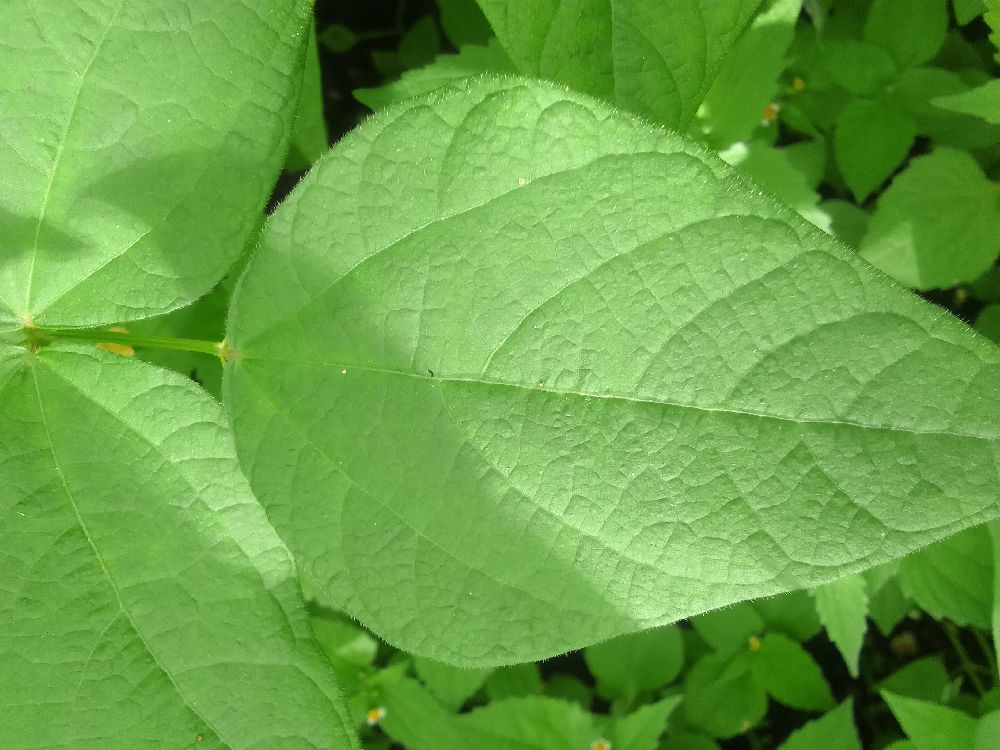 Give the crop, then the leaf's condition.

common bean, healthy
